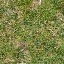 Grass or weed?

grass
